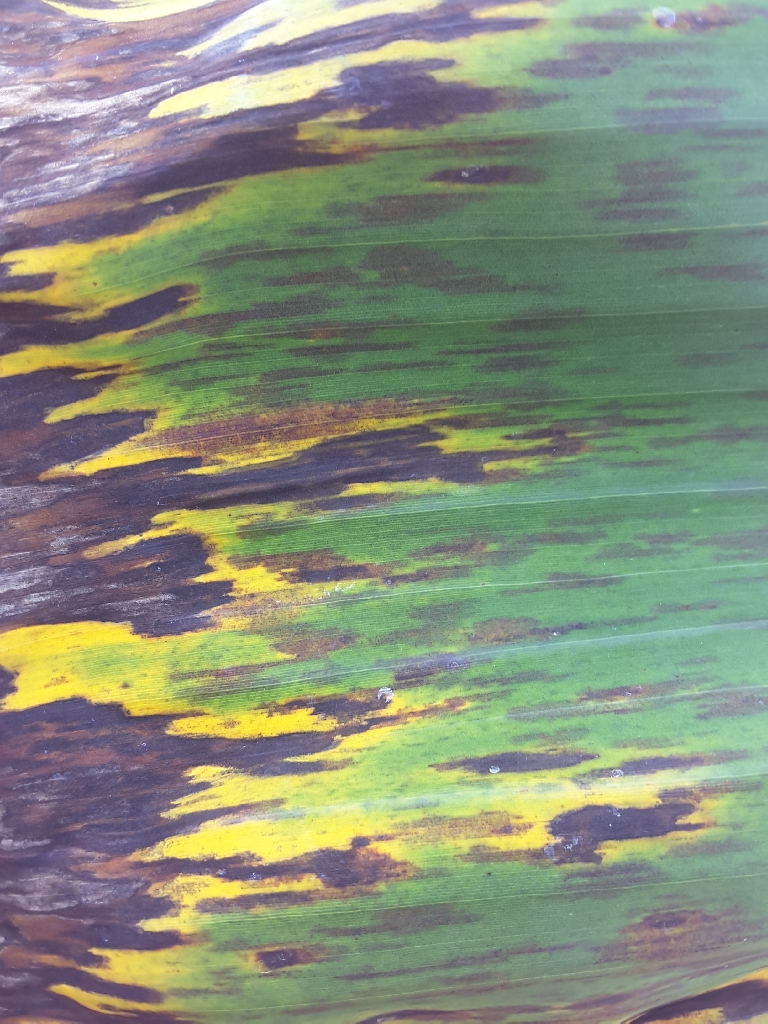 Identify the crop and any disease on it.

banana, black sigatoka
